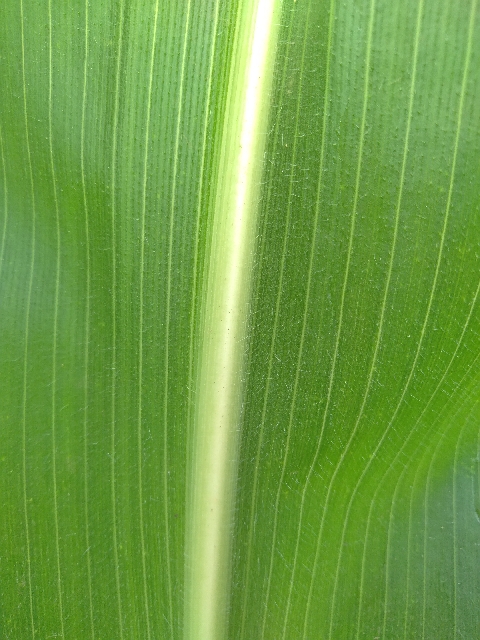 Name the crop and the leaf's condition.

maize, healthy
